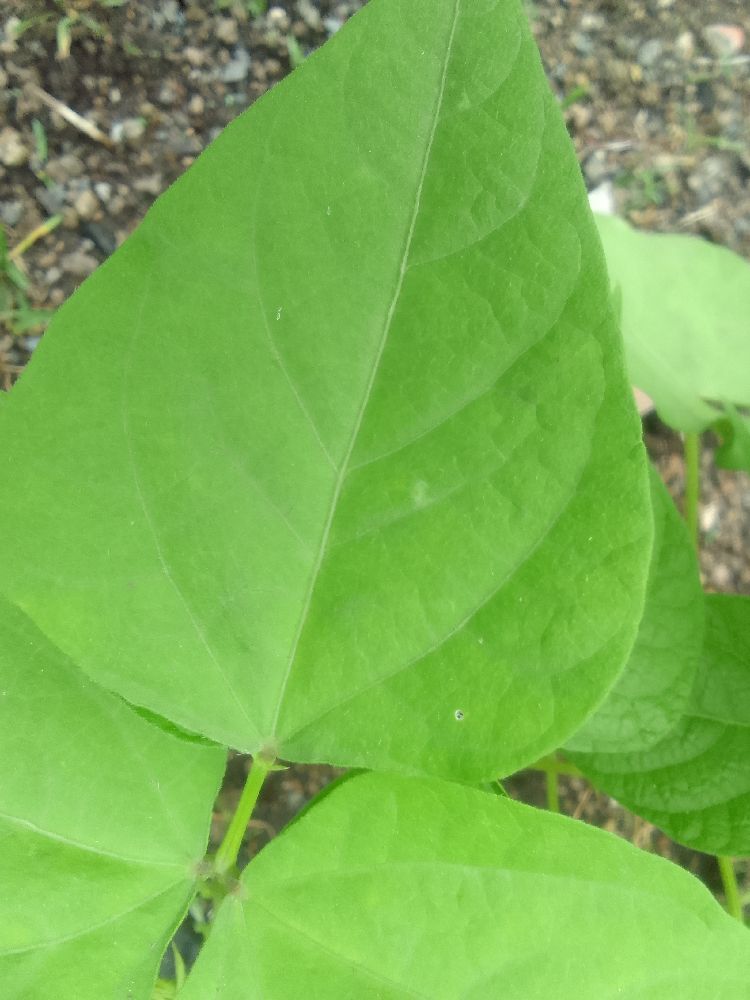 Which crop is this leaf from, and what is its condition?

common bean, healthy
